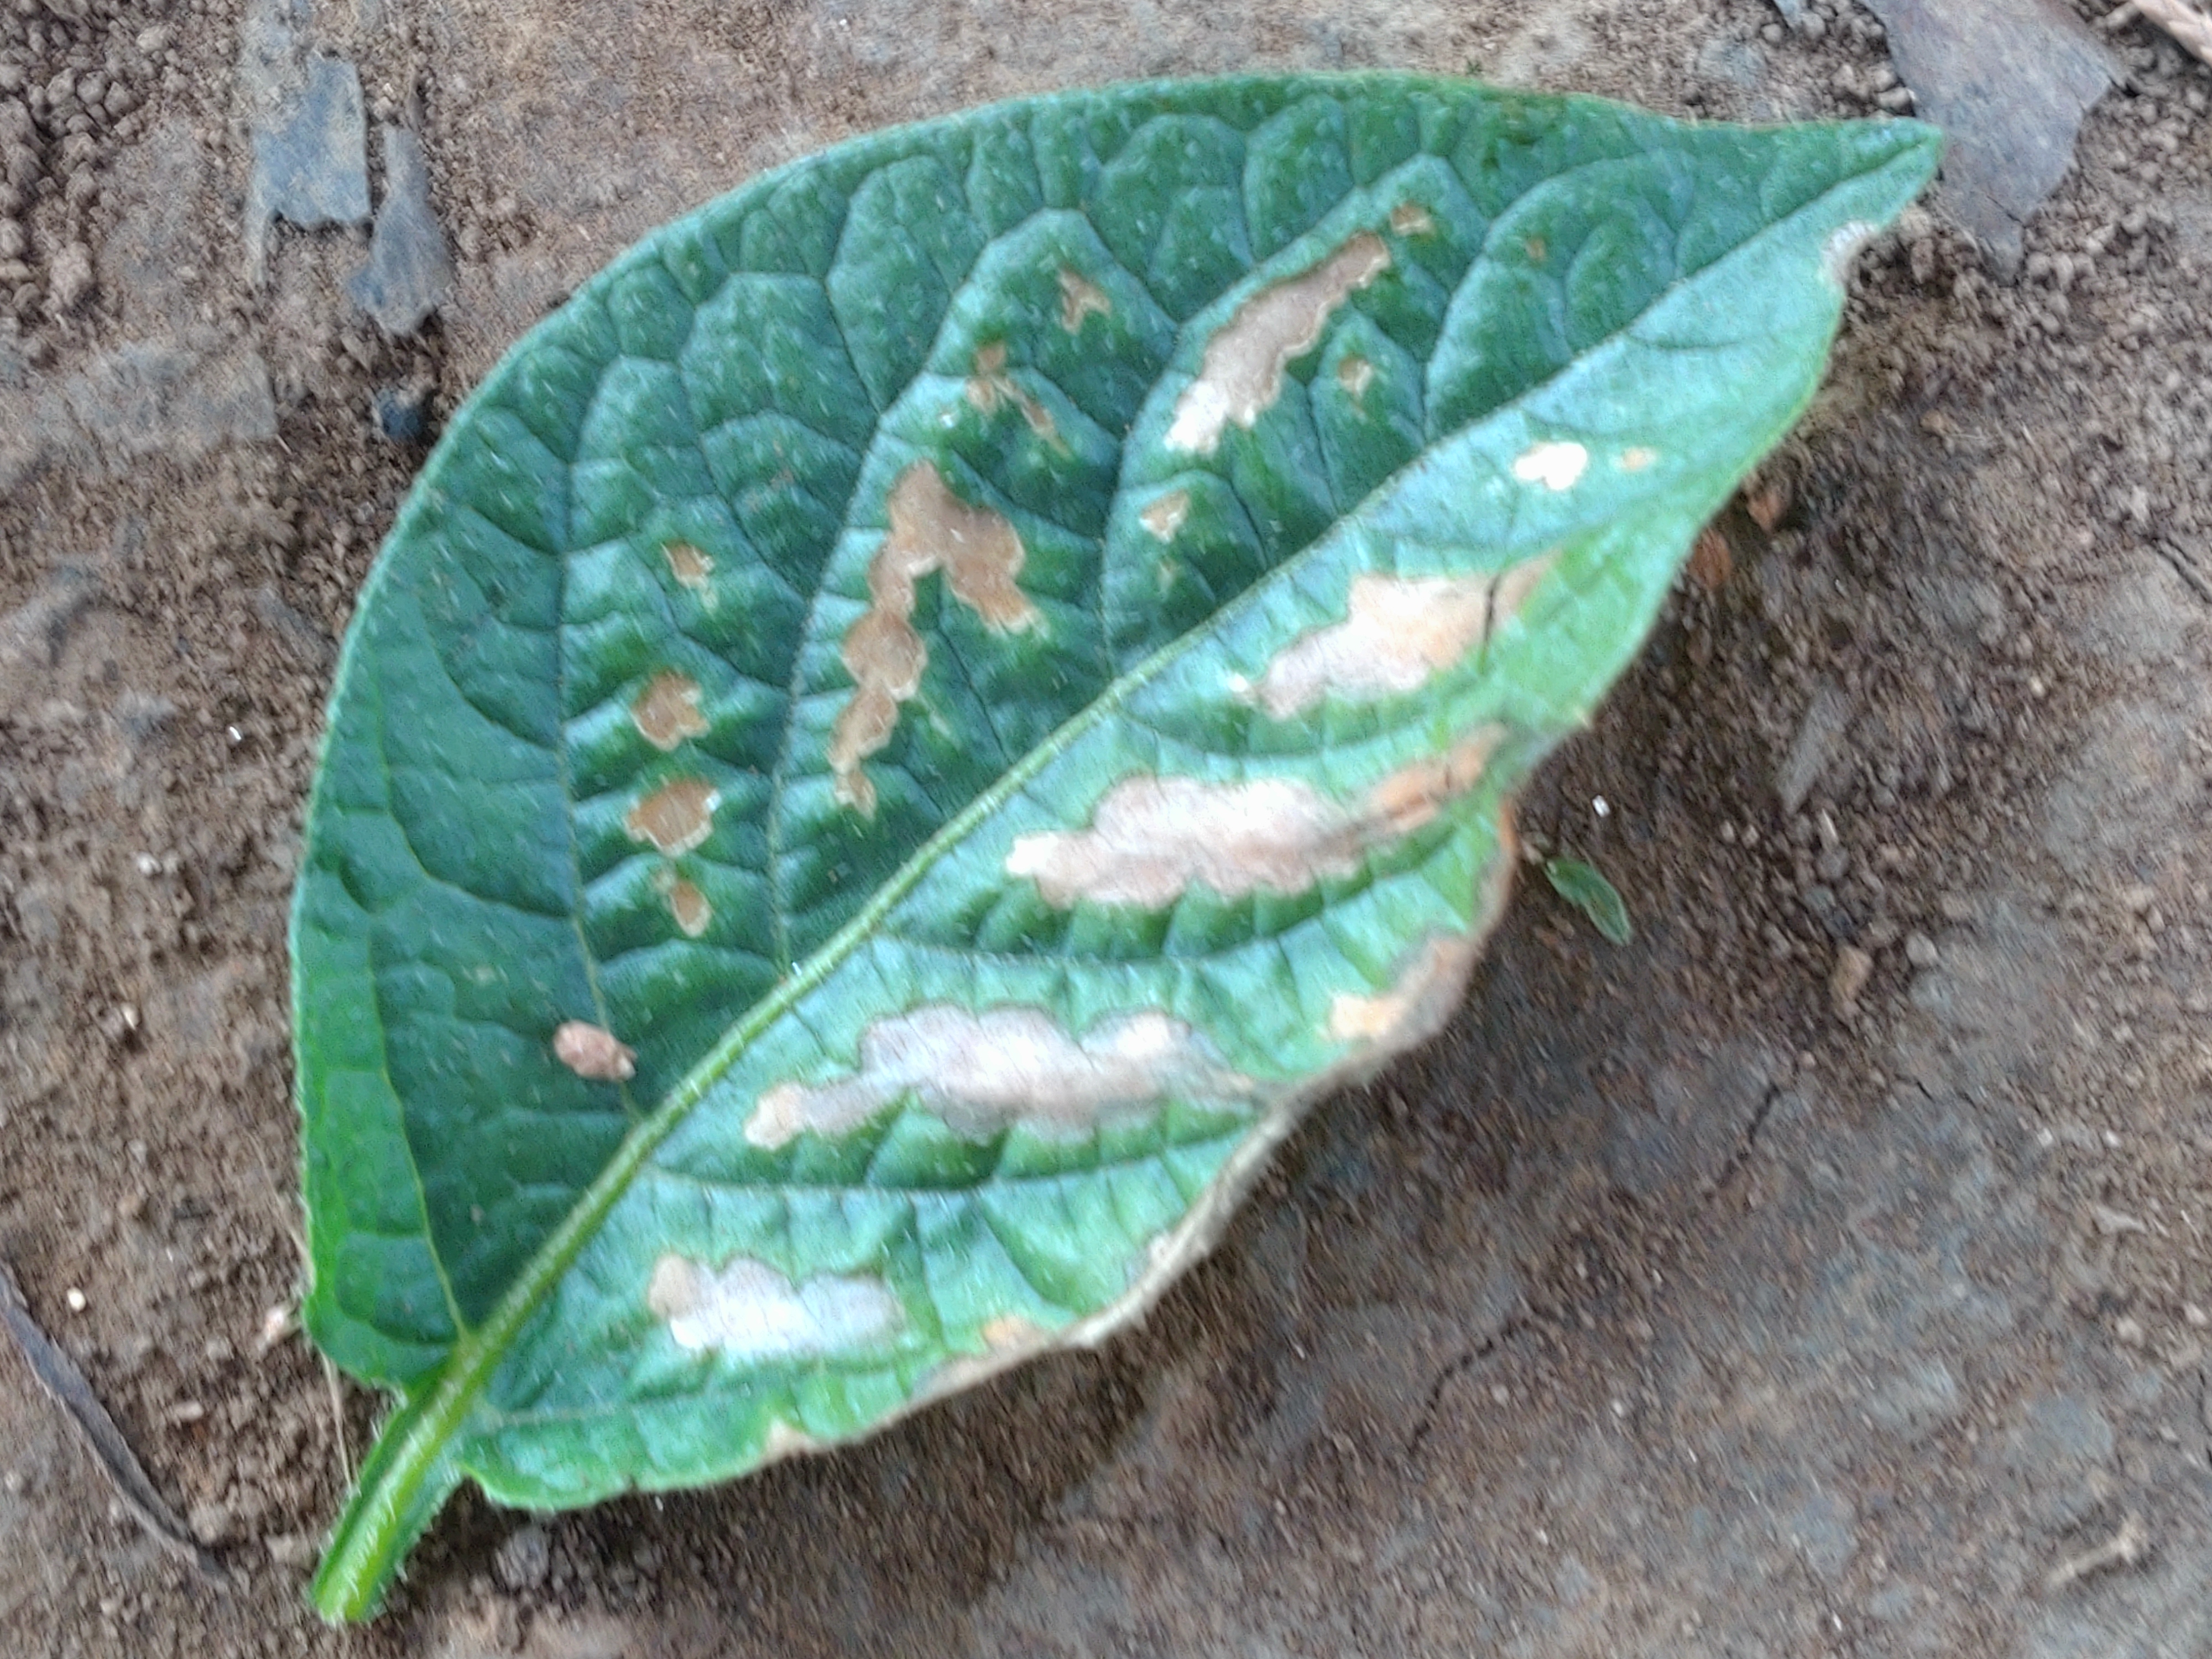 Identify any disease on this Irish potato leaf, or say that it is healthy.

early blight
